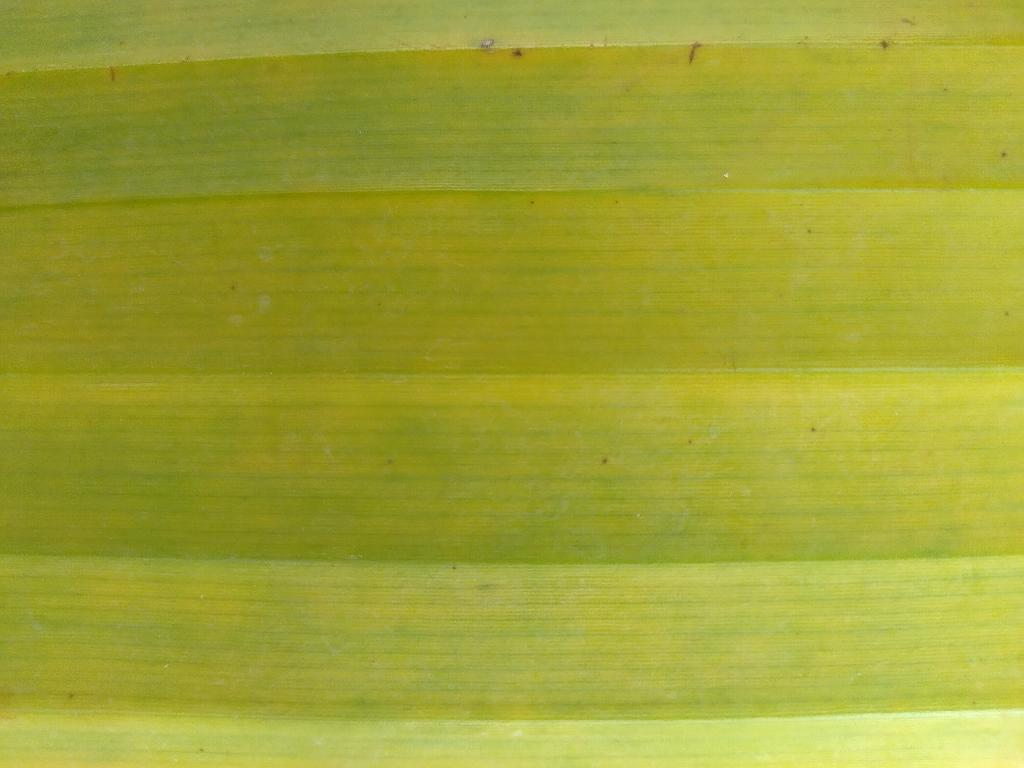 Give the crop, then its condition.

banana, fusarium wilt race 1
